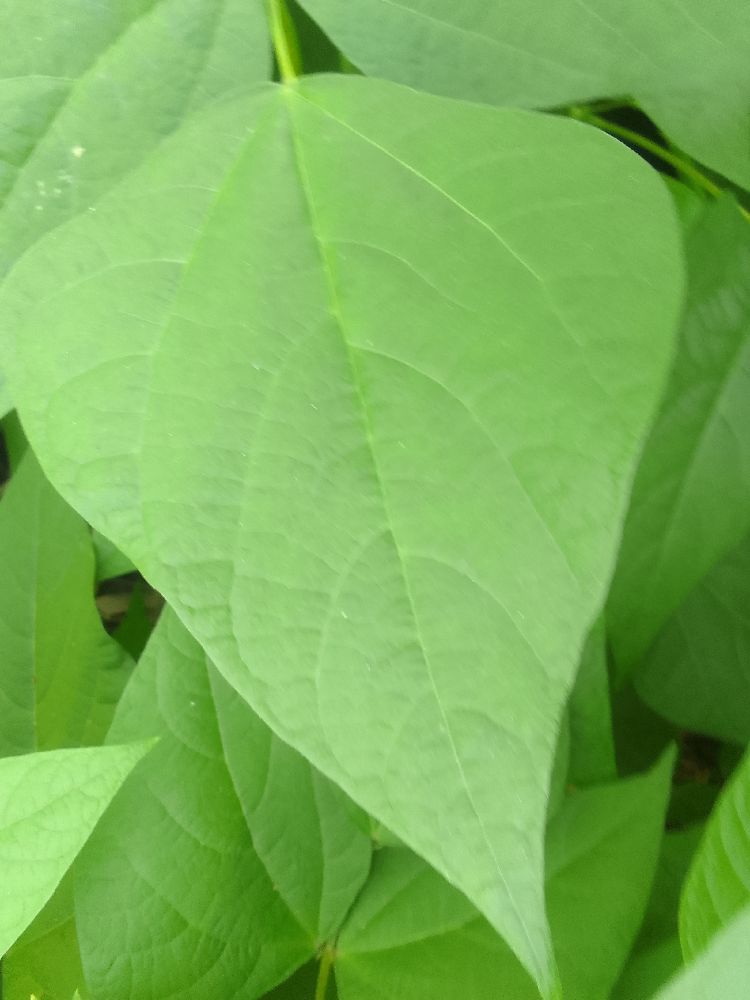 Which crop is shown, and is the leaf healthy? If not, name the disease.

common bean, healthy
